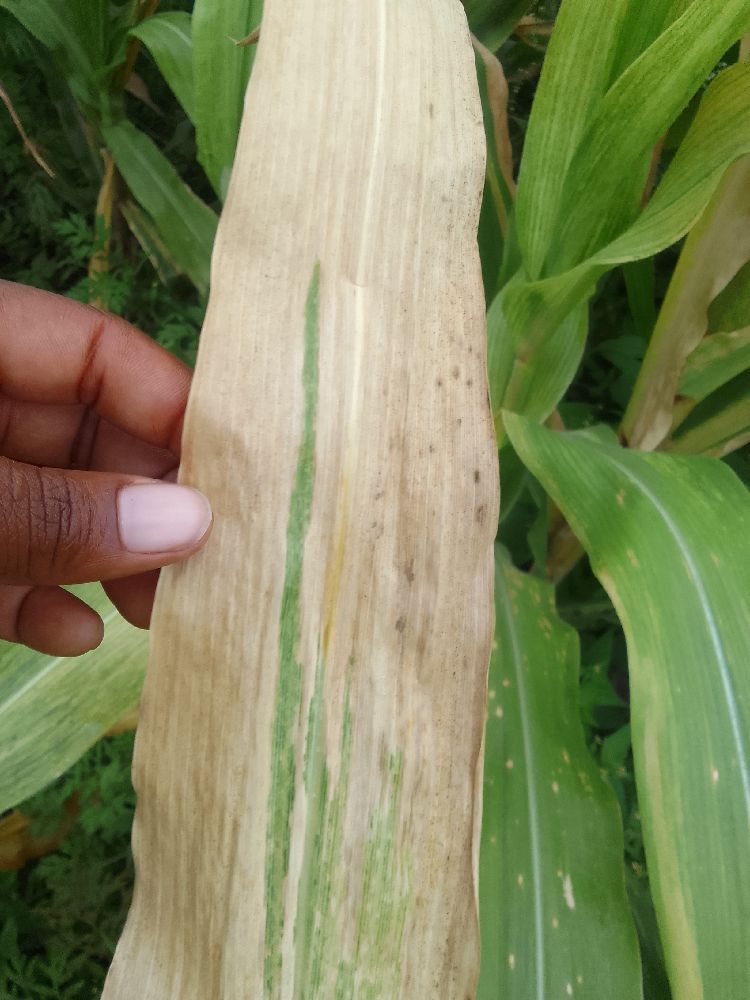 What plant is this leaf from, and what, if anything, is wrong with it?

maize, maize lethal necrosis
